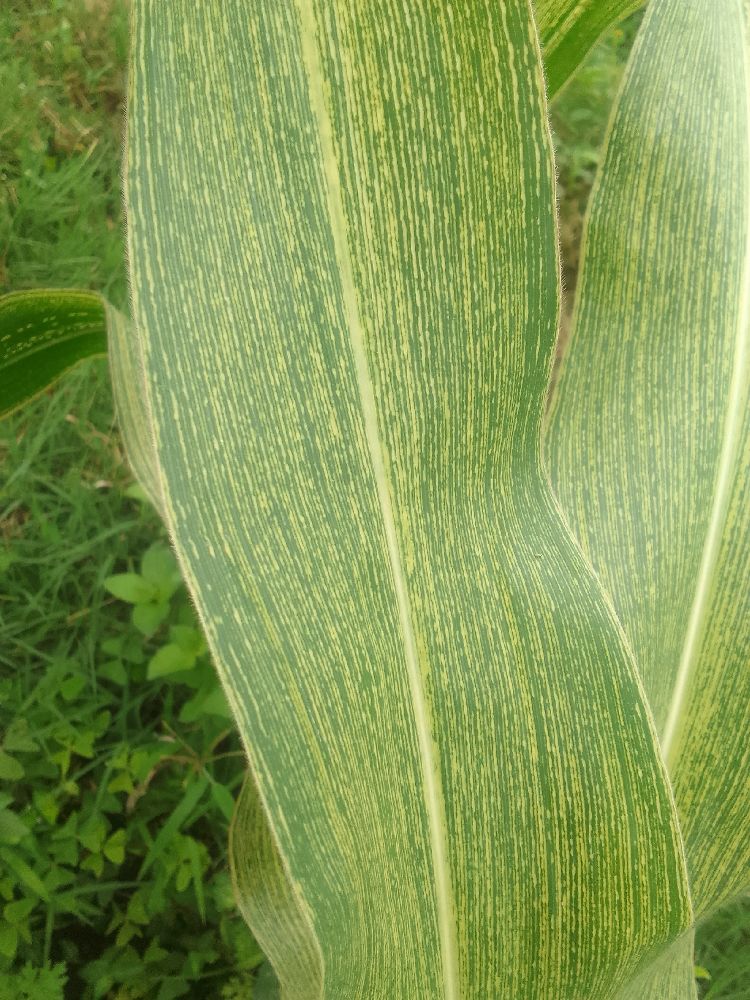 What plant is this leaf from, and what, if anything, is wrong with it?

maize, maize streak virus
